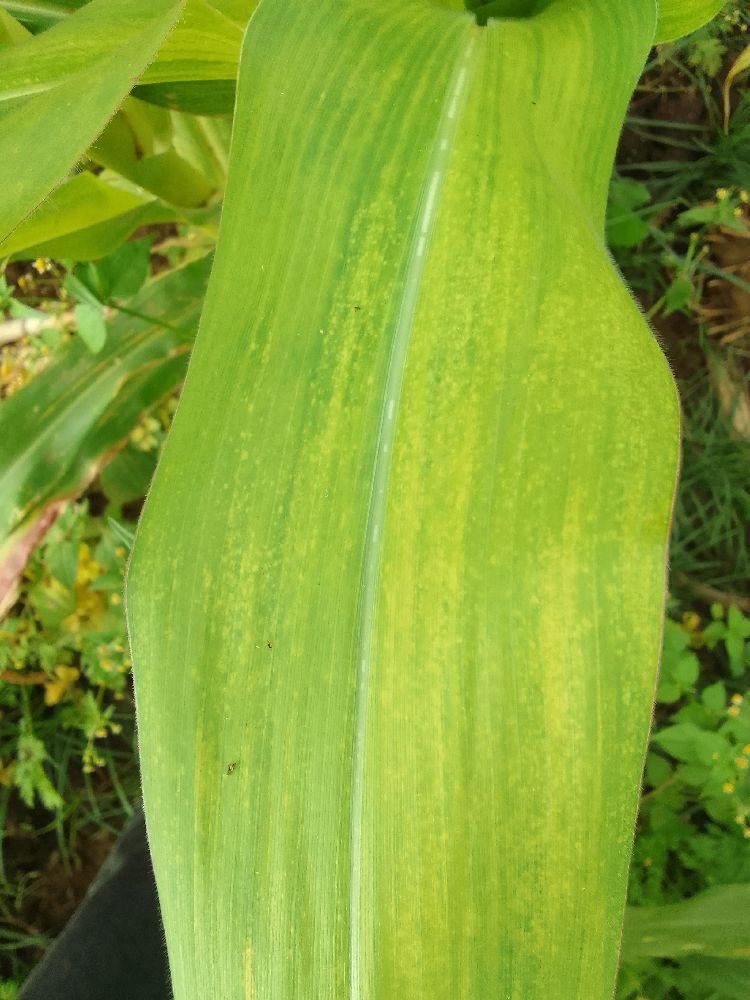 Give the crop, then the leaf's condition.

maize, maize lethal necrosis
